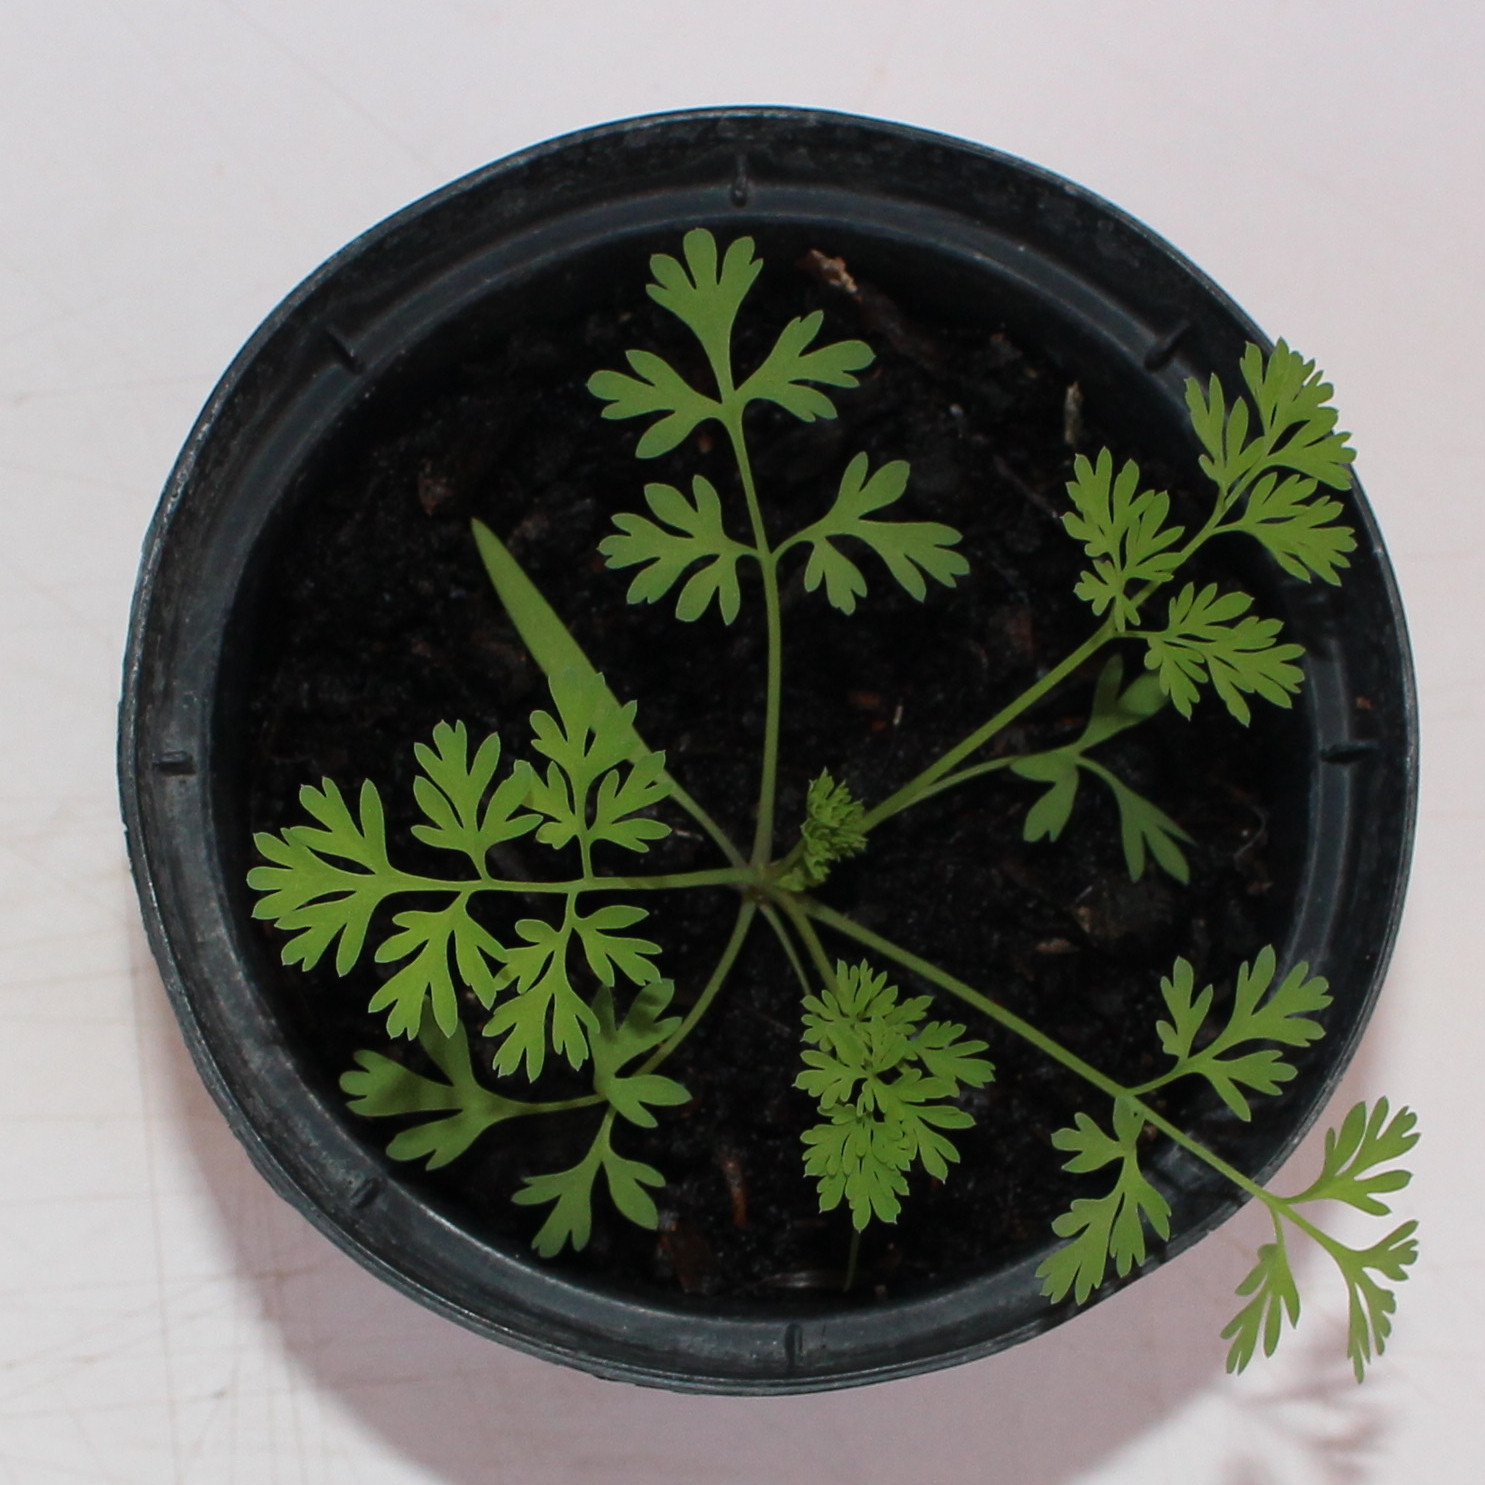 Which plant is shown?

Fumaria officinalis
